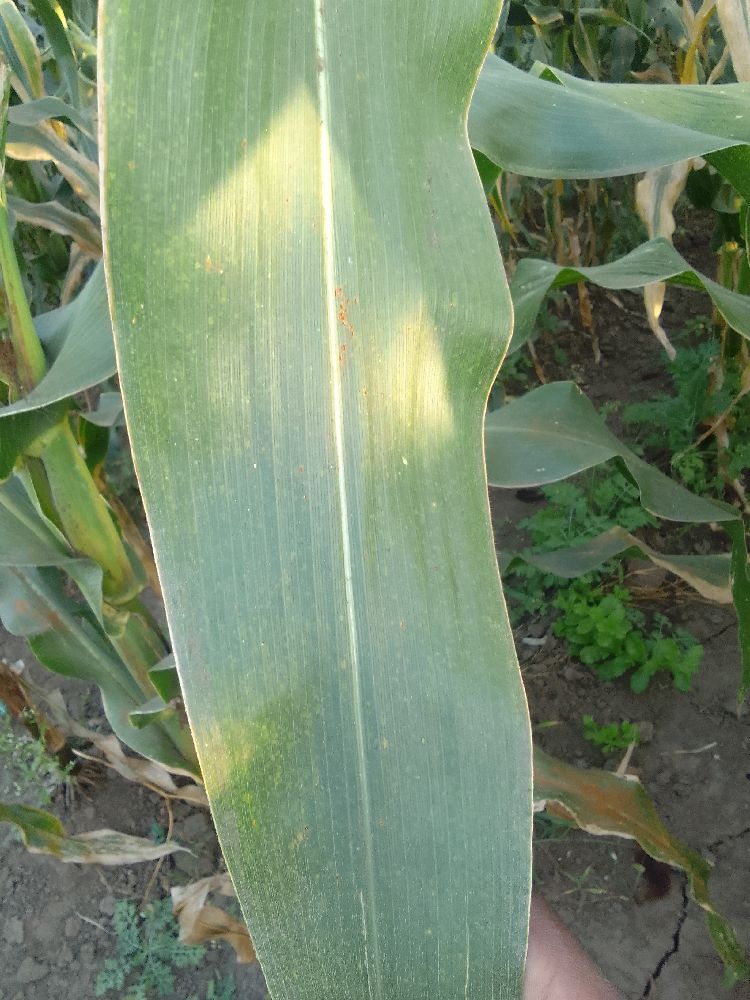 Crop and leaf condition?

maize, healthy
